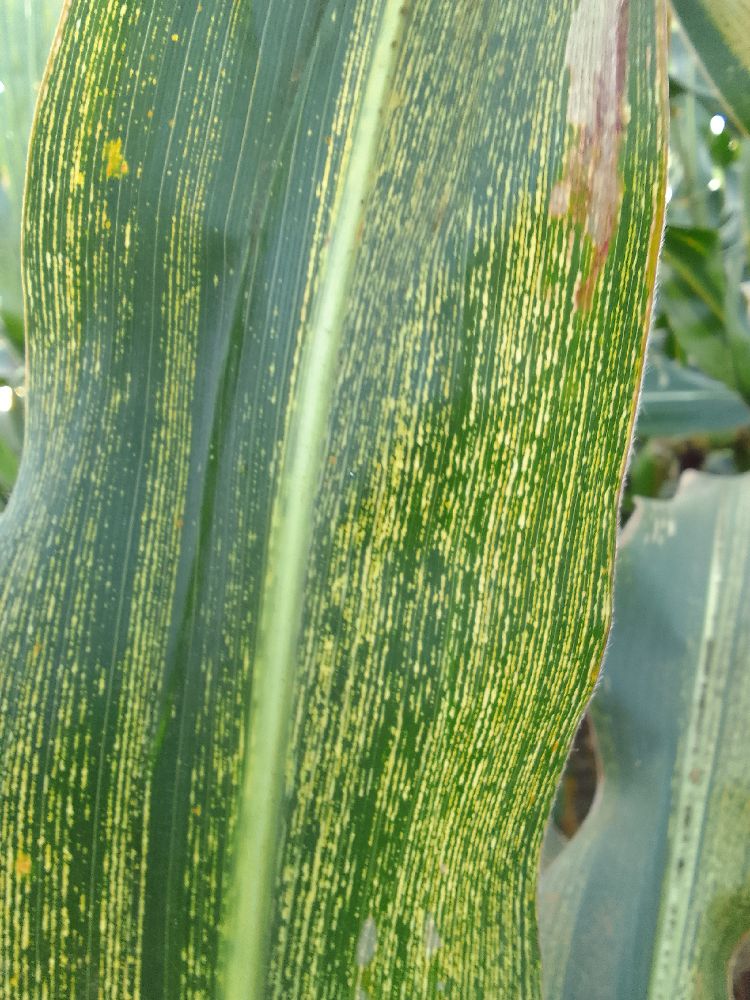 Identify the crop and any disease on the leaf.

maize, maize streak virus
